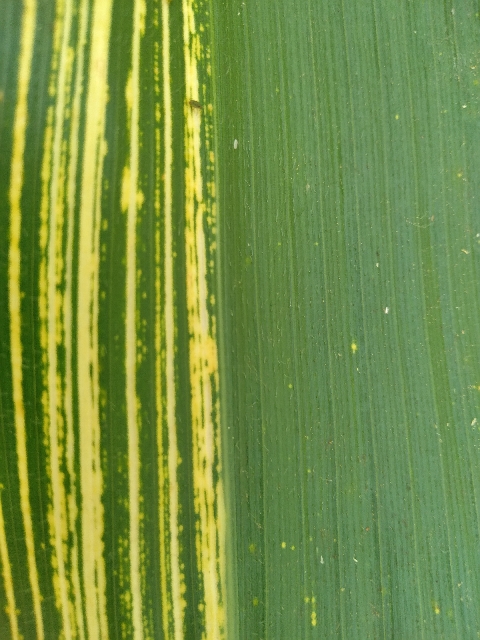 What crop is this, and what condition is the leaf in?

maize, maize streak virus
